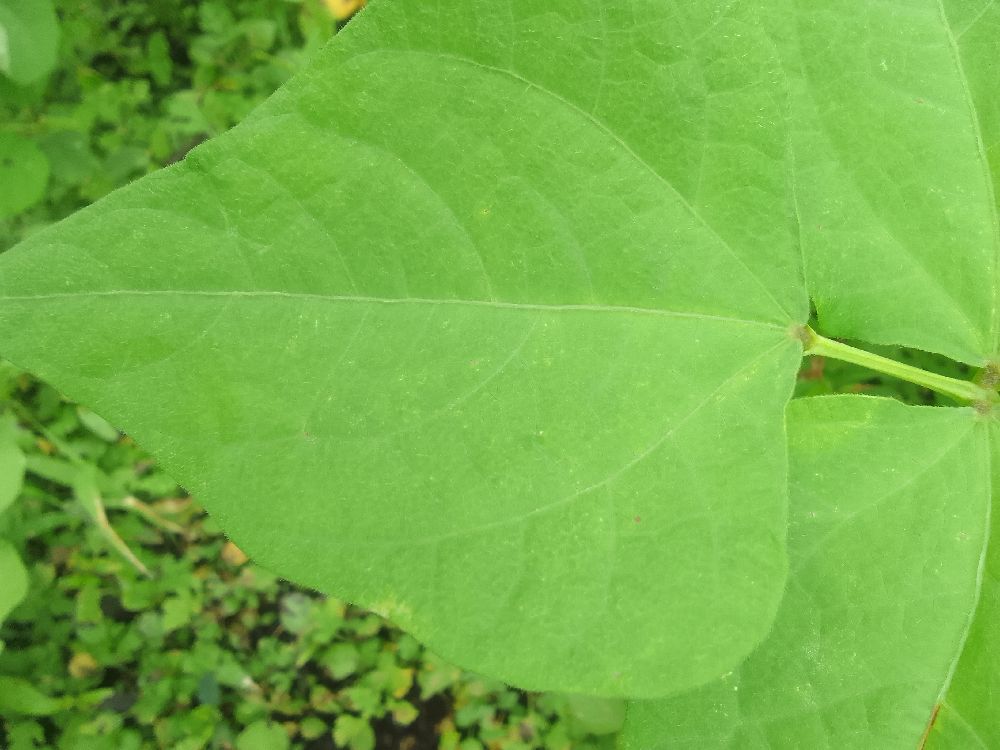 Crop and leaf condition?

common bean, healthy
